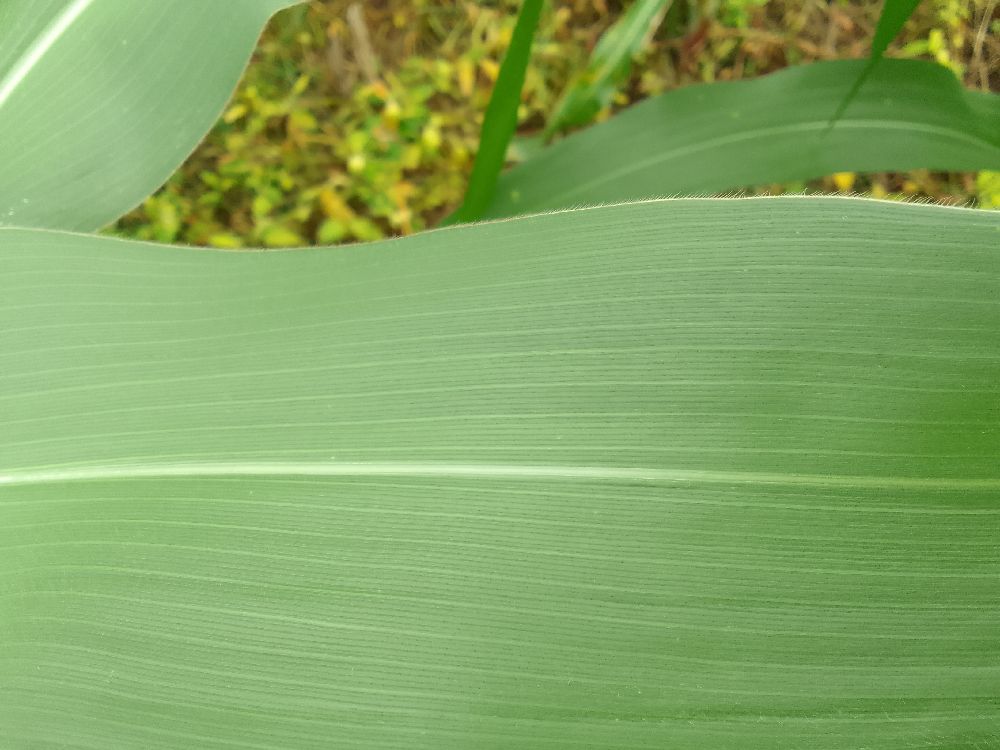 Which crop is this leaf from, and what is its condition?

maize, healthy
